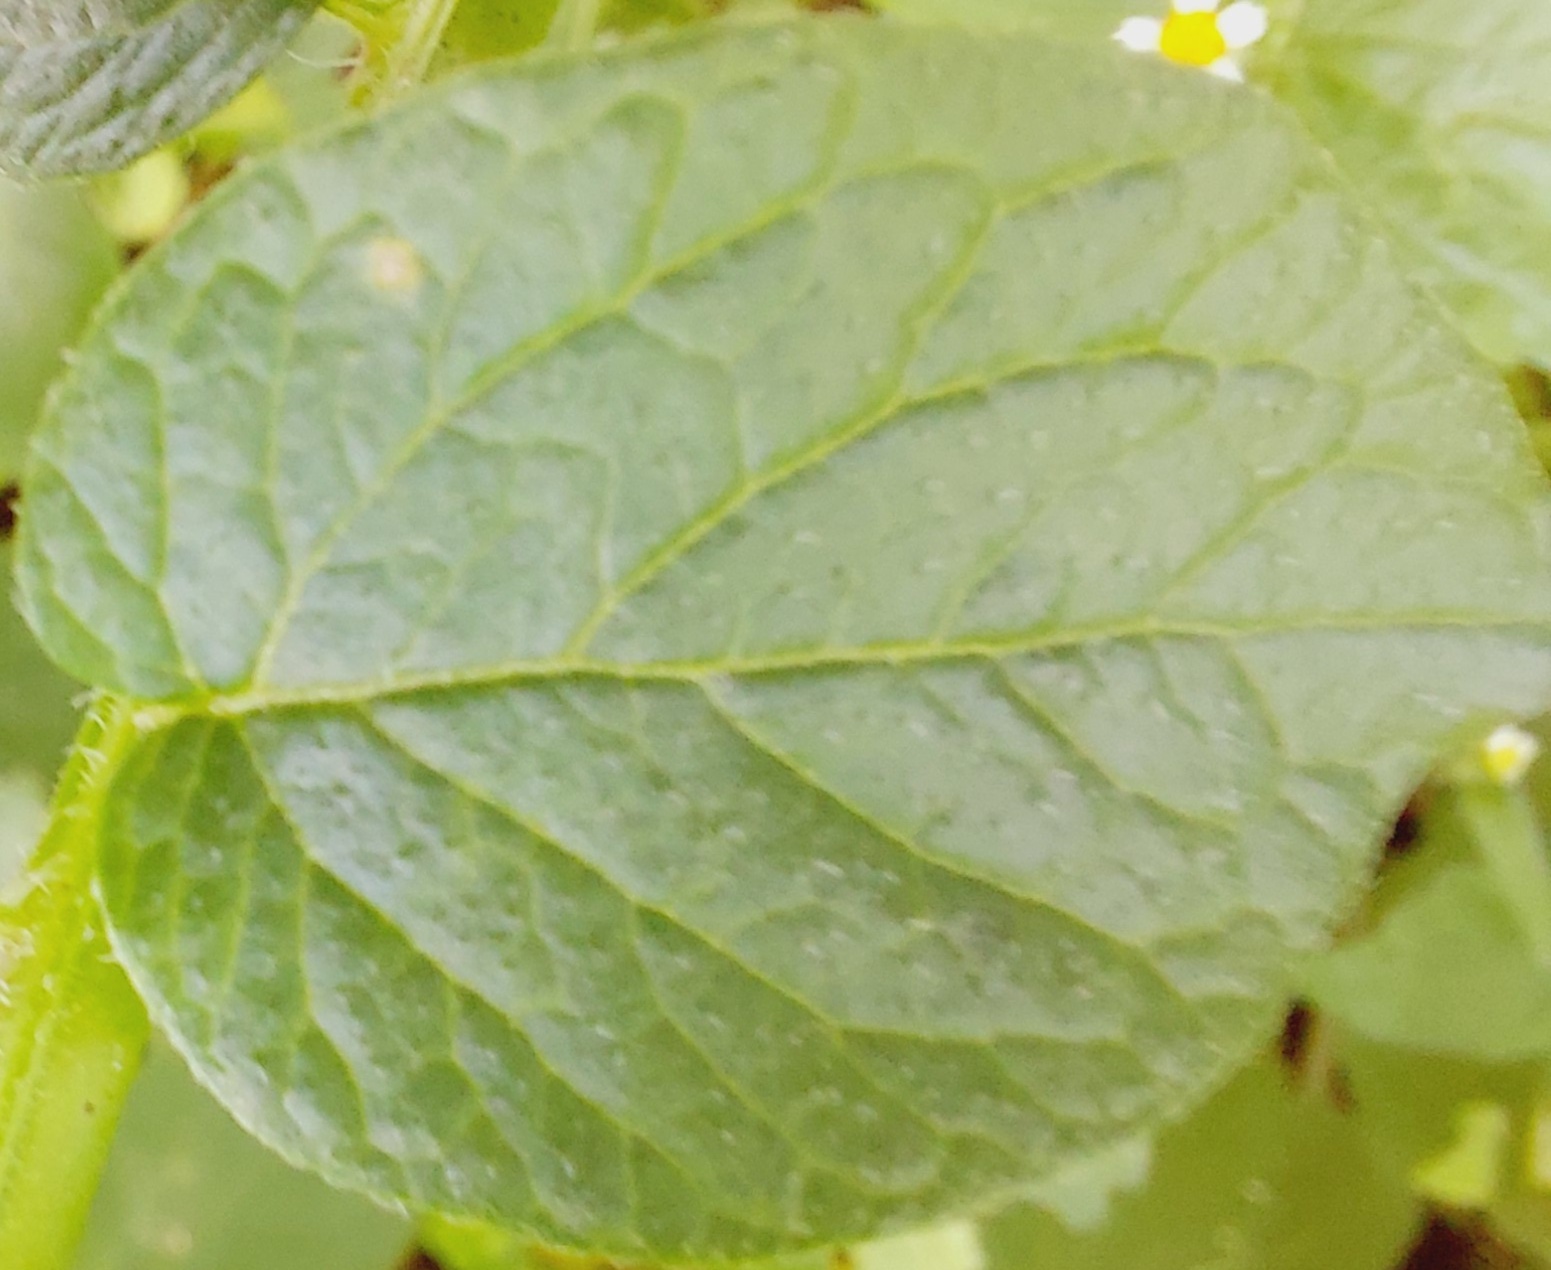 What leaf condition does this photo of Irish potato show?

healthy
